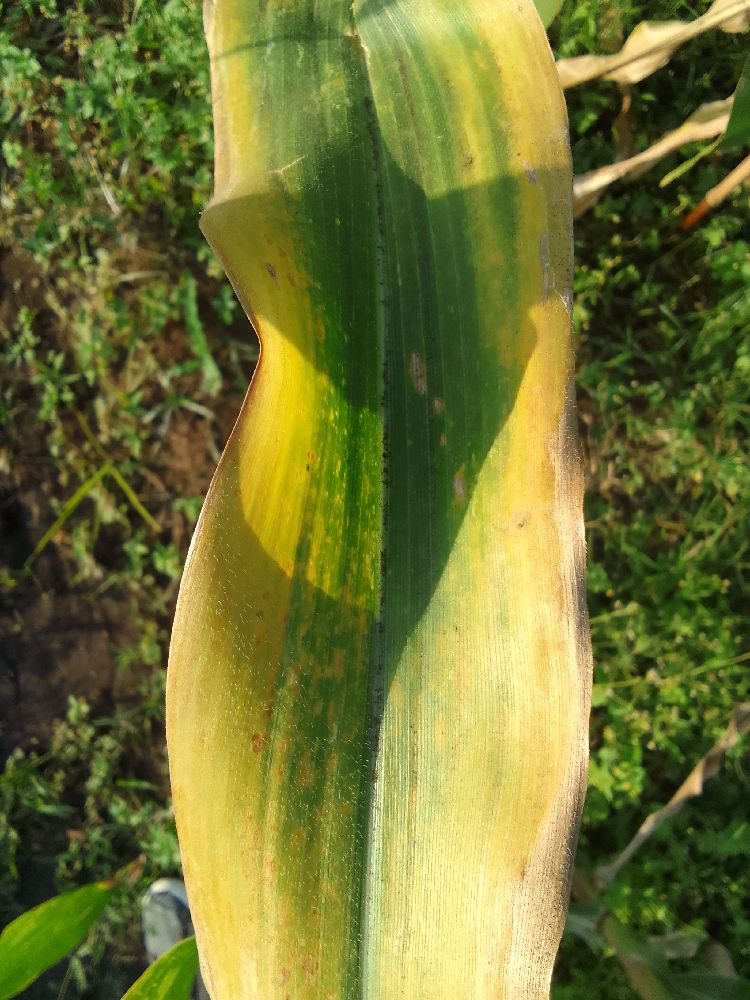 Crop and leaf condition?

maize, maize lethal necrosis
